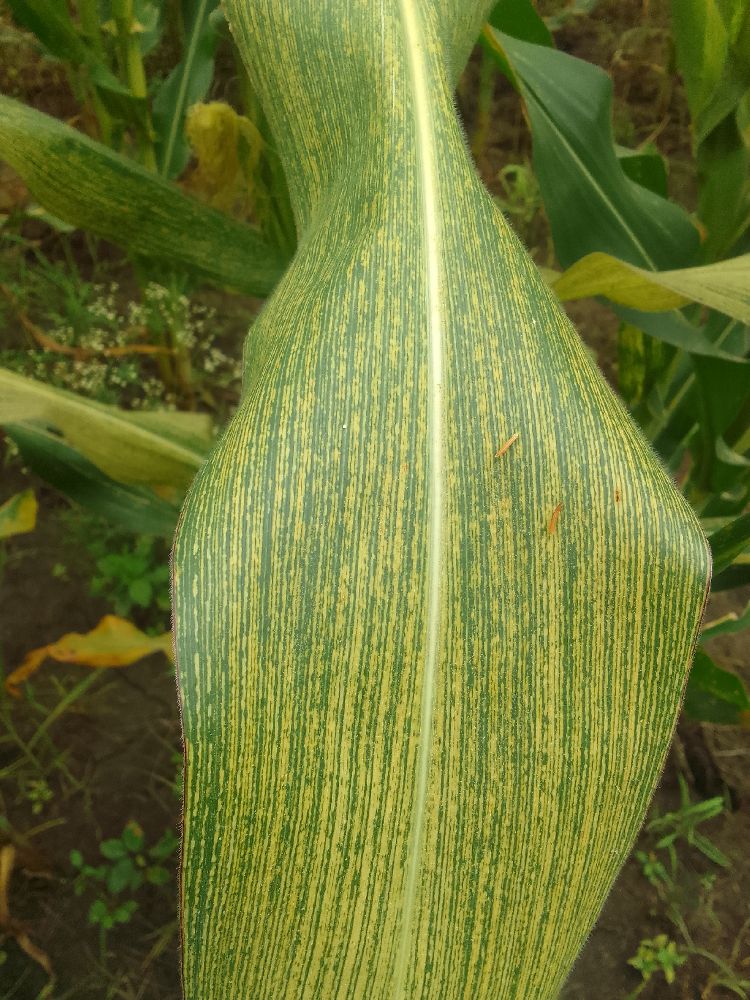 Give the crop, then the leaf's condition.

maize, maize streak virus
